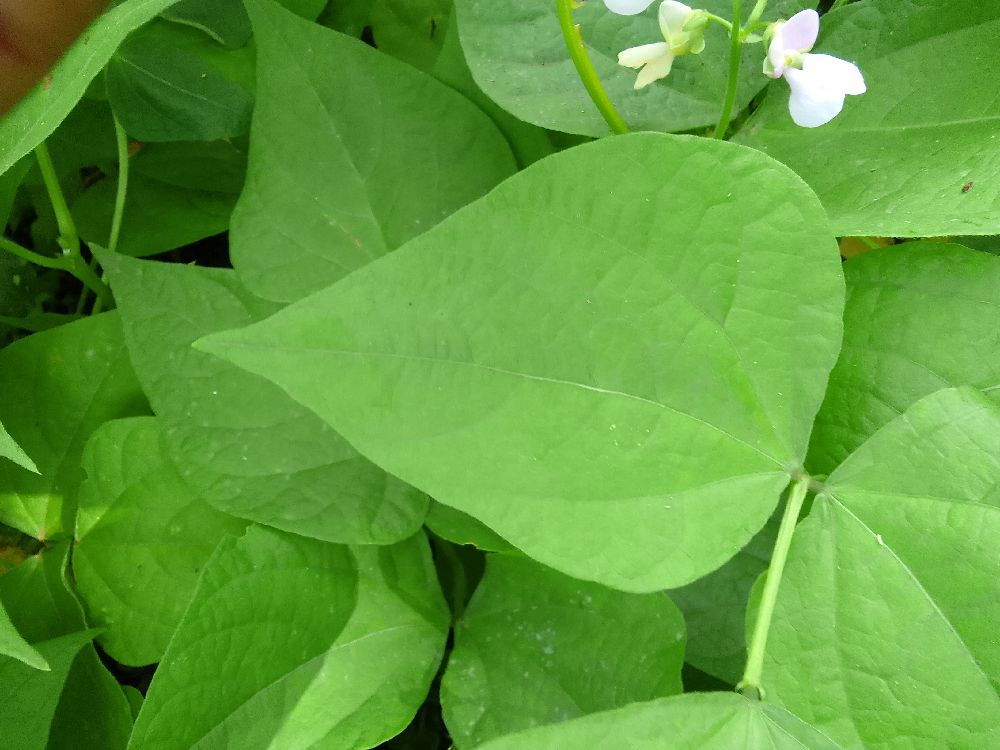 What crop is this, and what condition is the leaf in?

common bean, healthy
